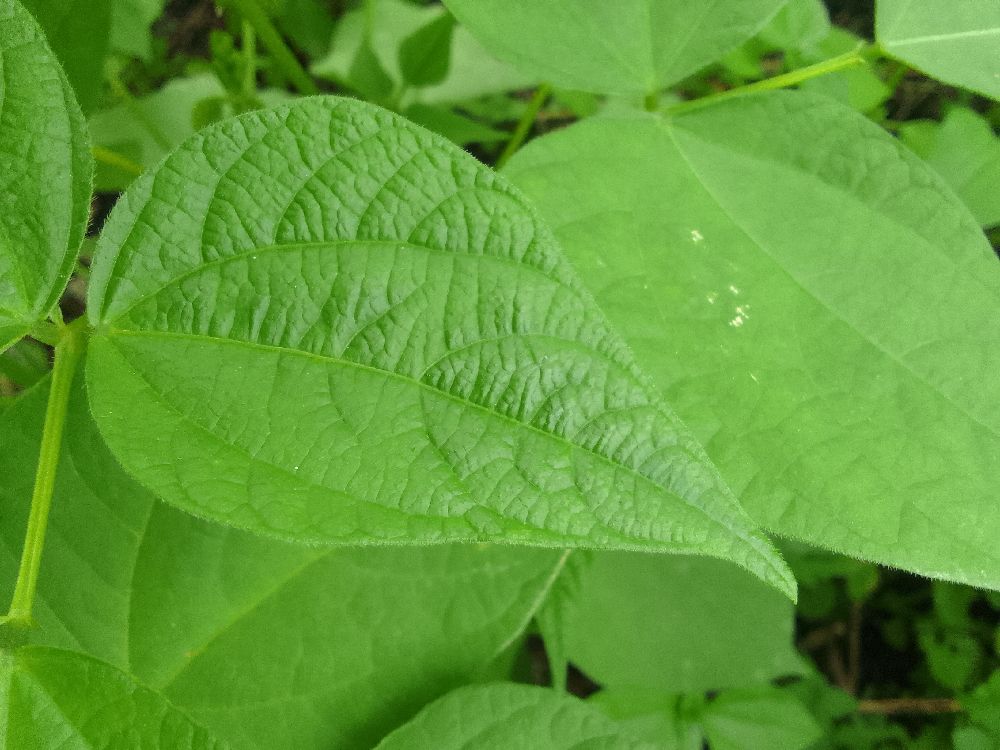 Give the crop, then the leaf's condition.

common bean, healthy
